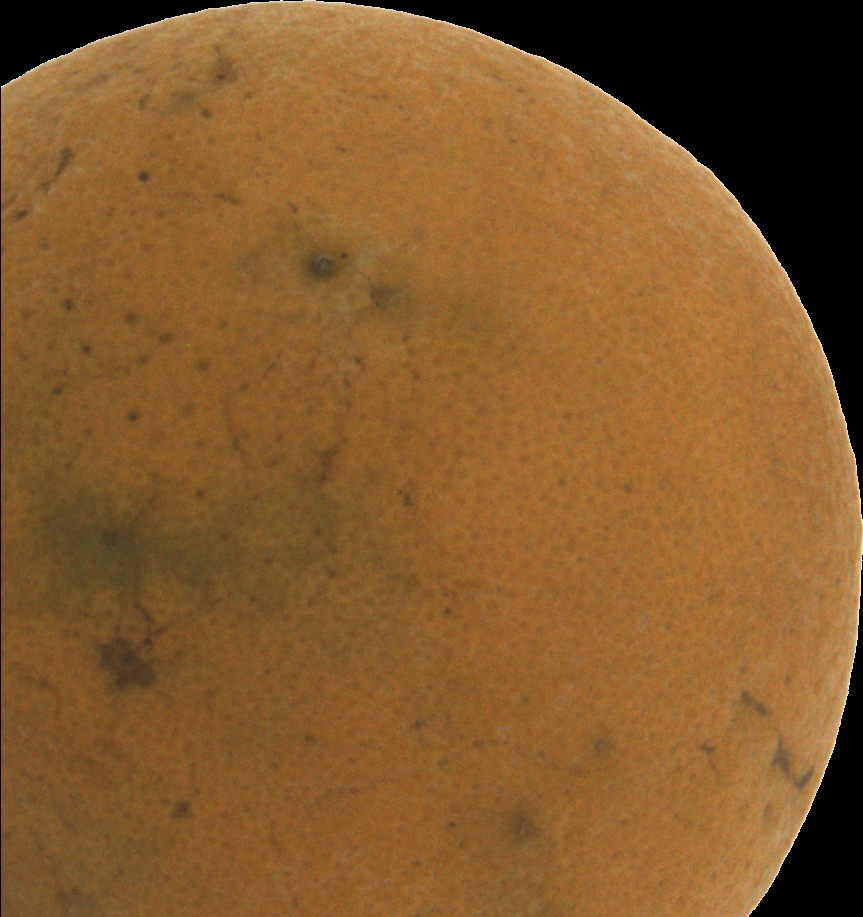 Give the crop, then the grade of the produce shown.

orange, bad
